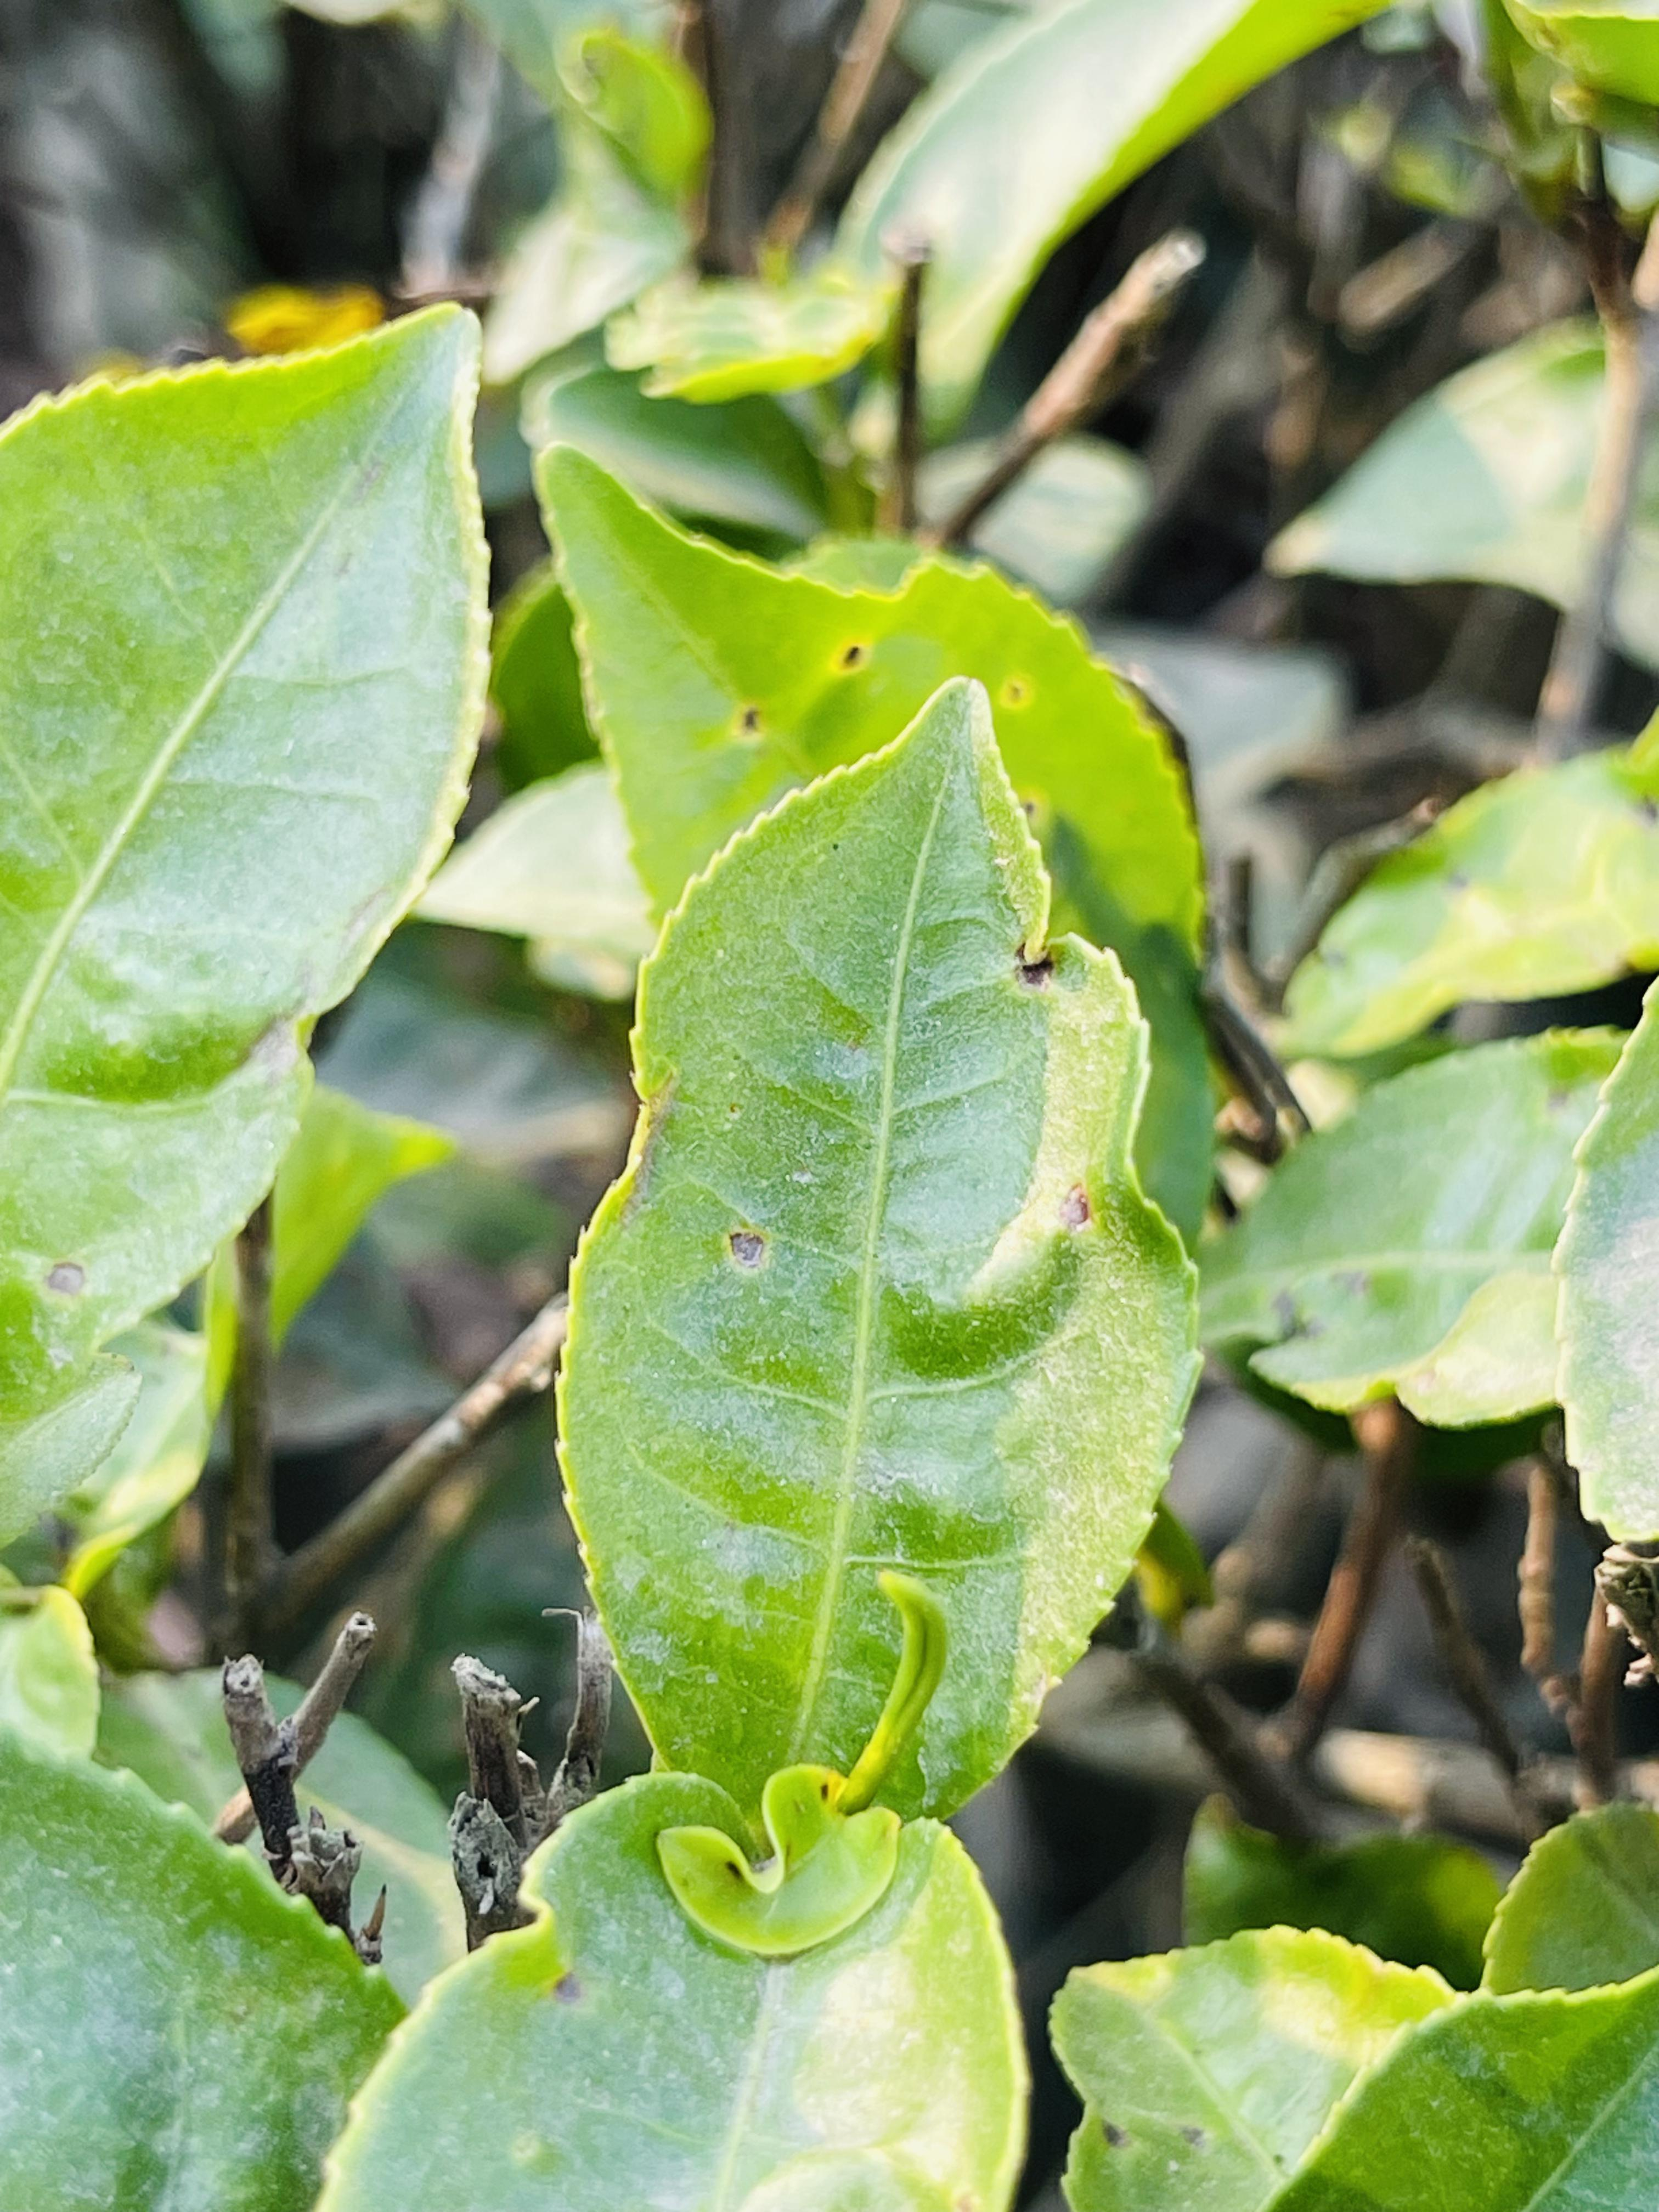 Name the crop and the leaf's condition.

tea, helopeltis
